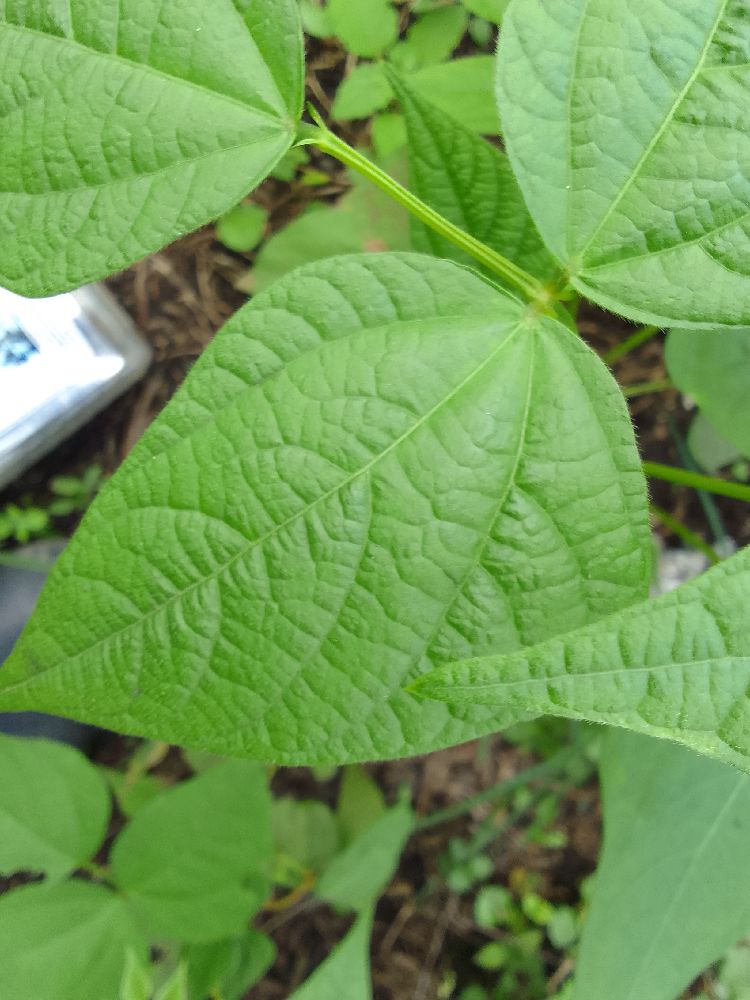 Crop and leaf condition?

common bean, healthy
